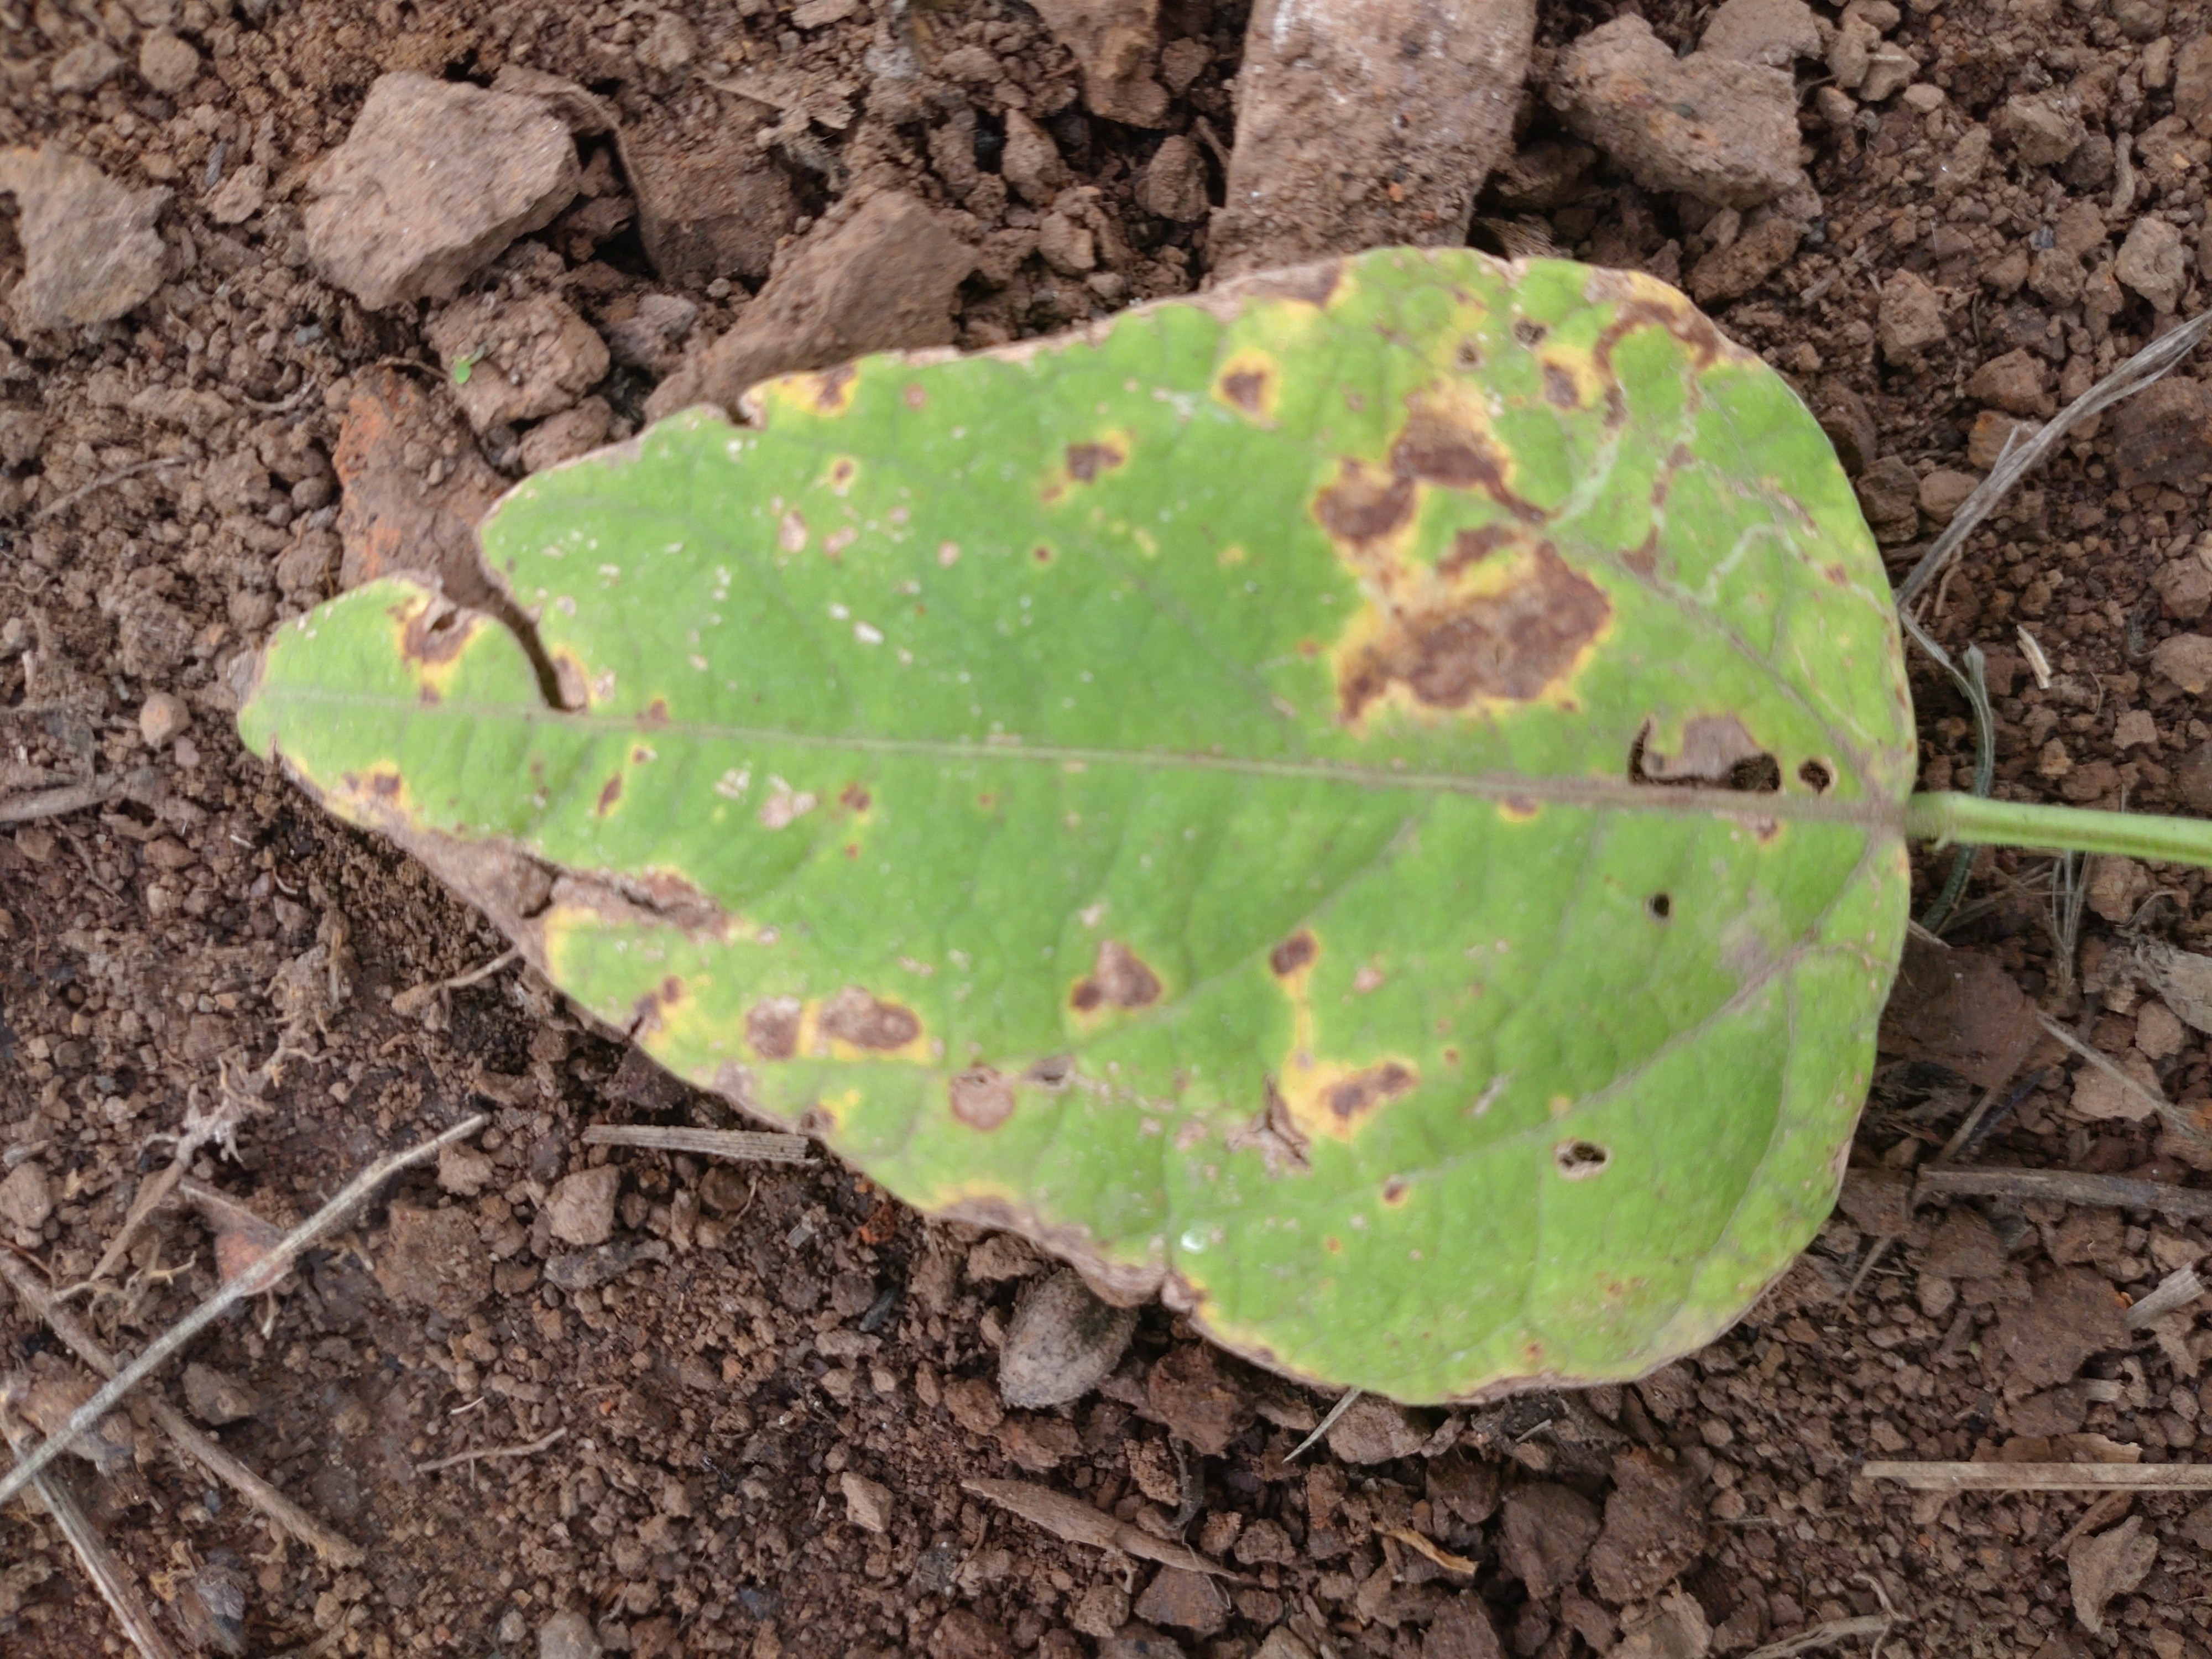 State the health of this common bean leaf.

rust
